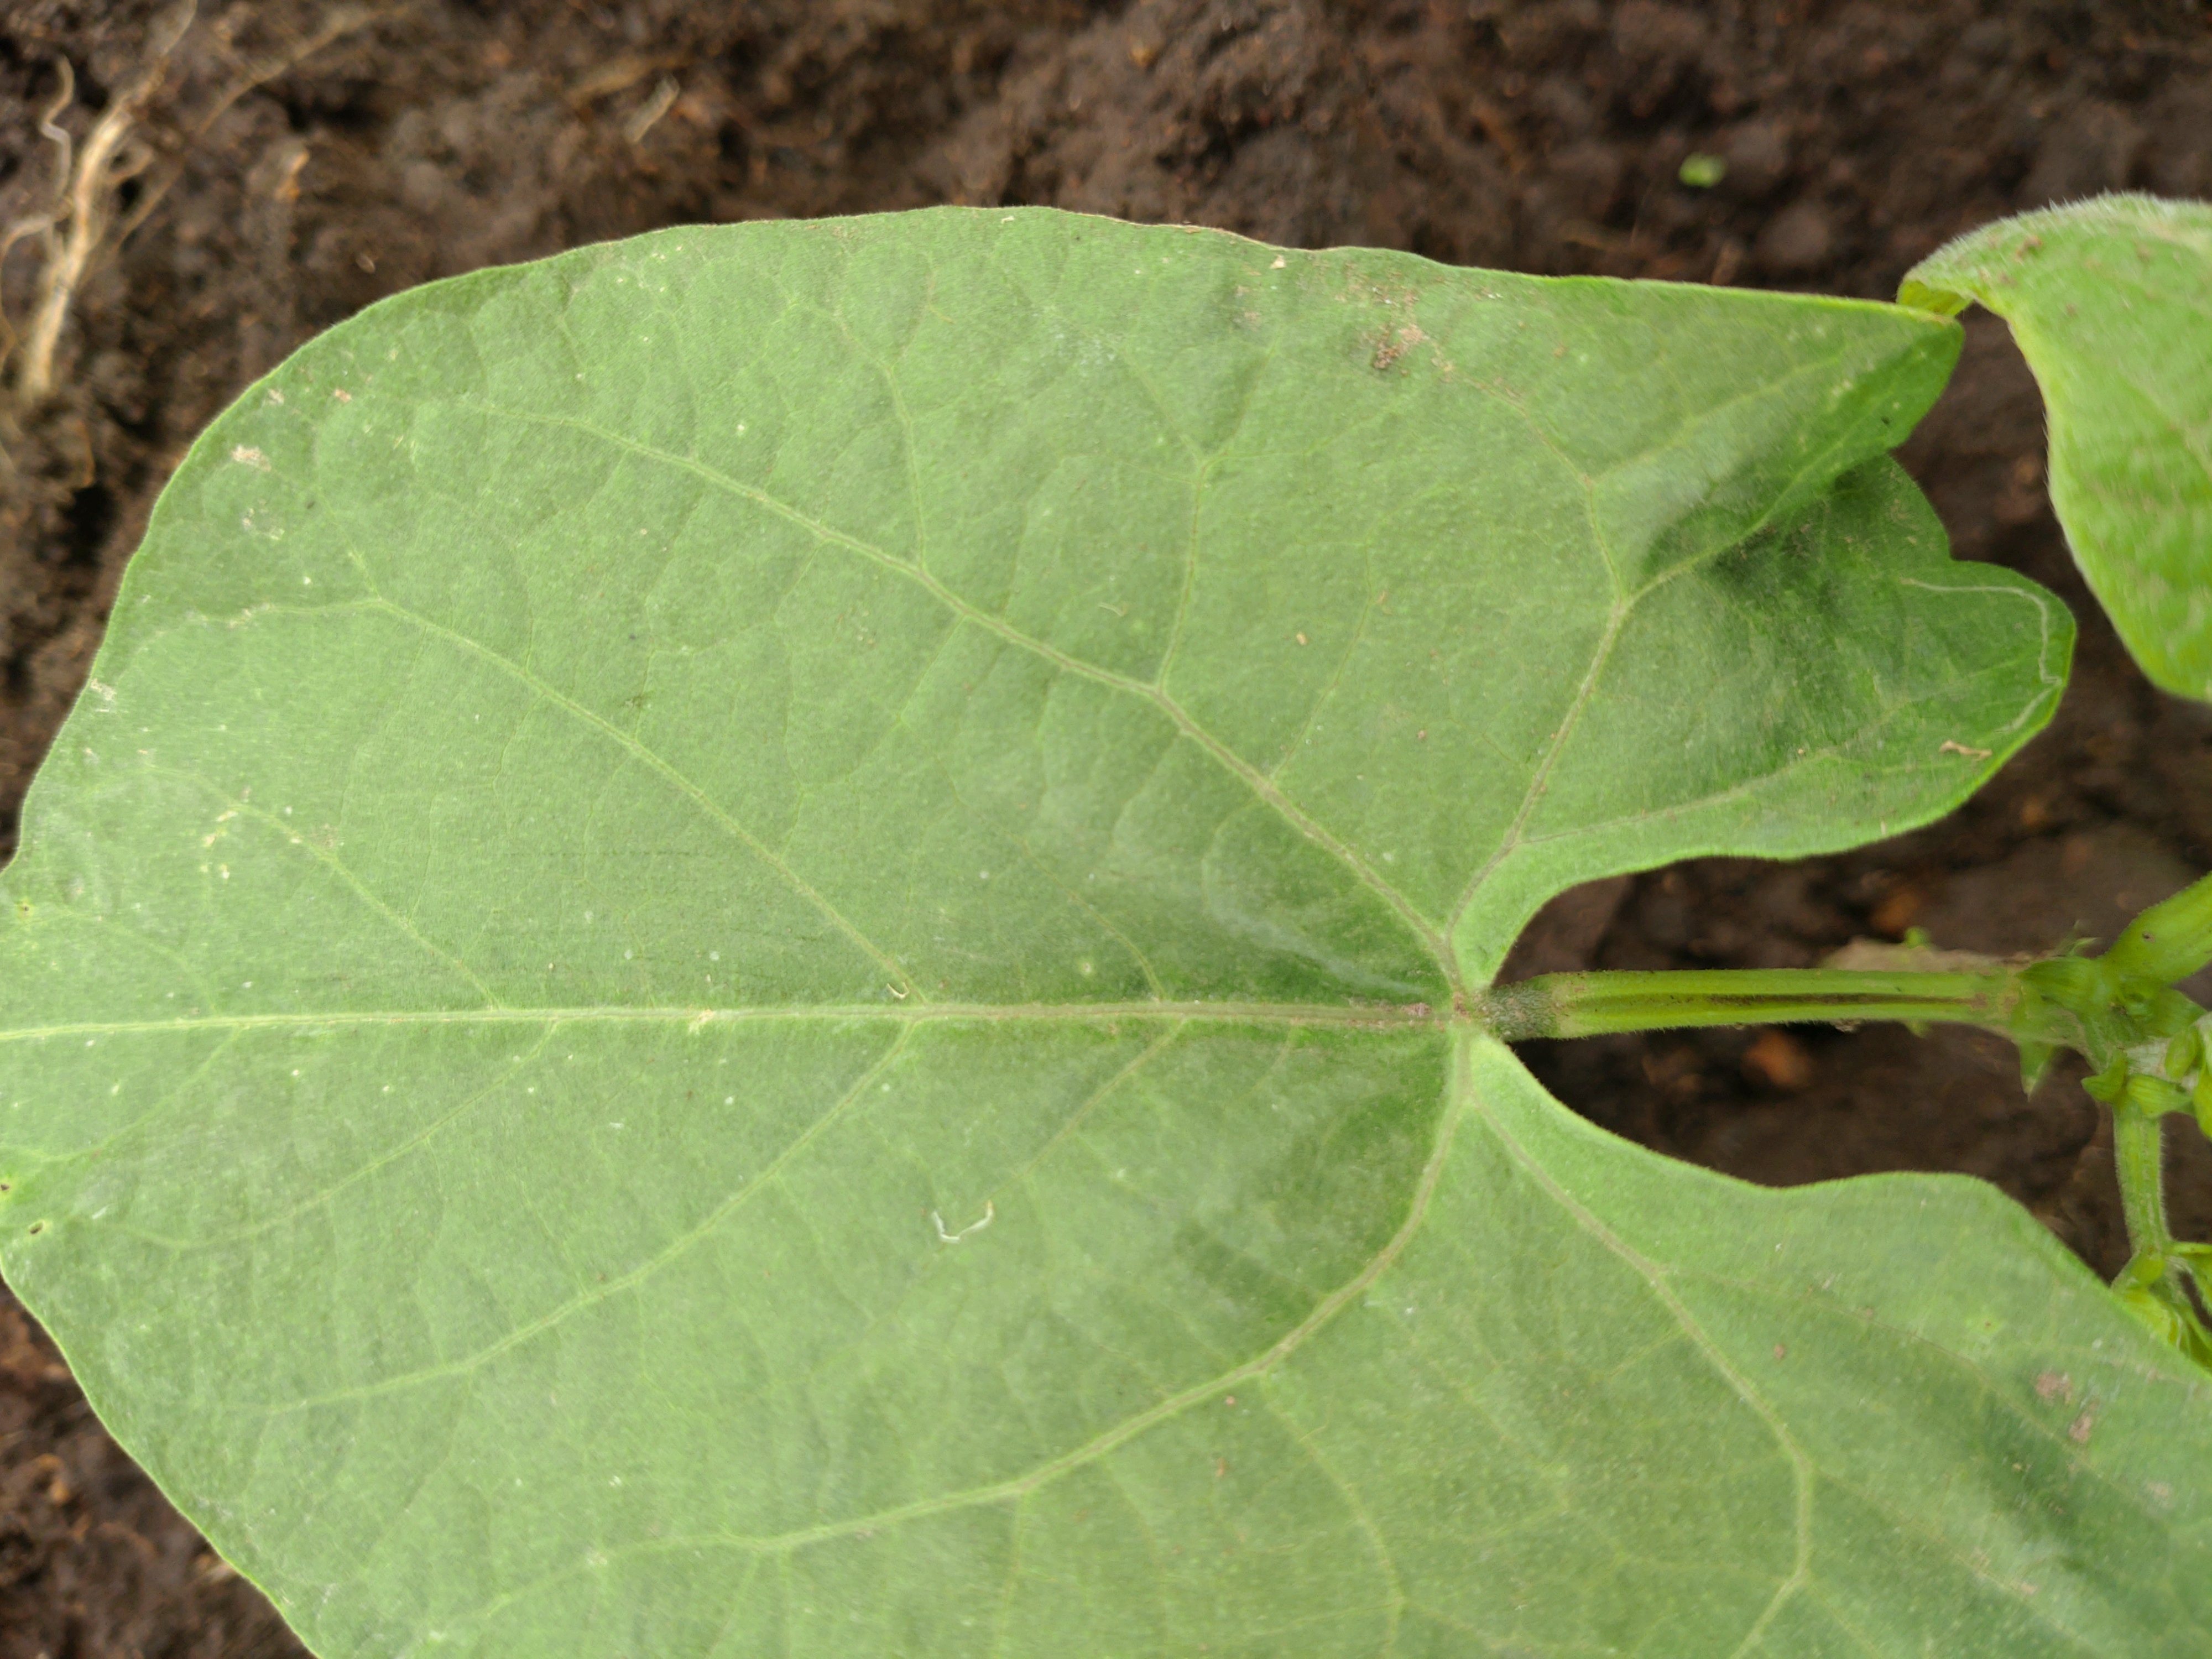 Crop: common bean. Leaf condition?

healthy
